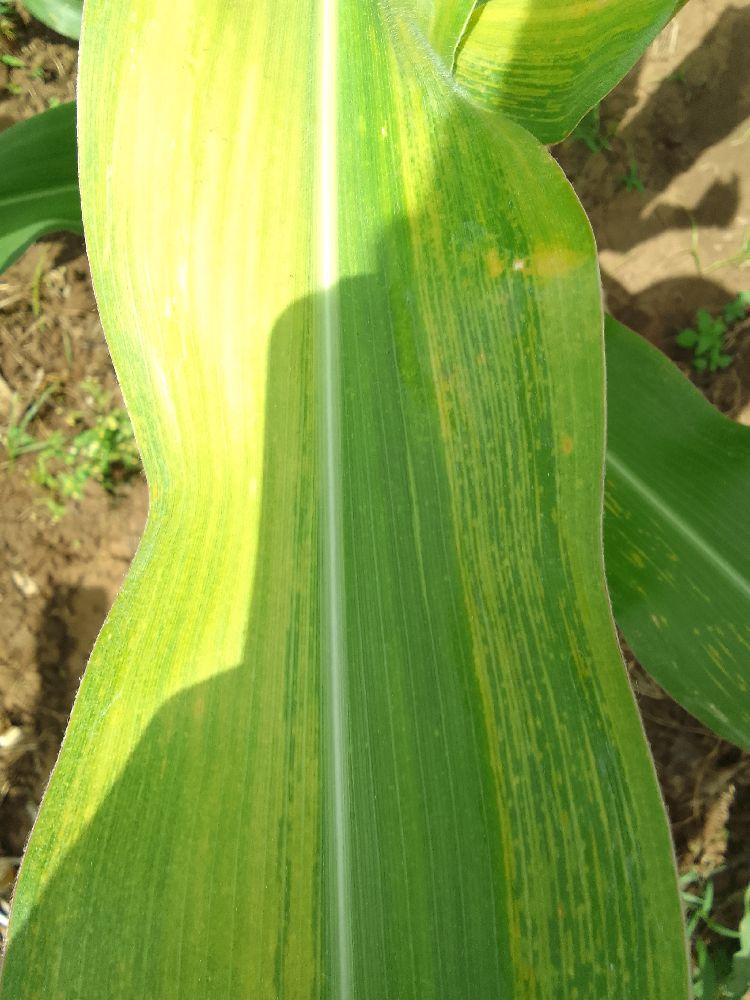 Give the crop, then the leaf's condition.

maize, maize lethal necrosis
